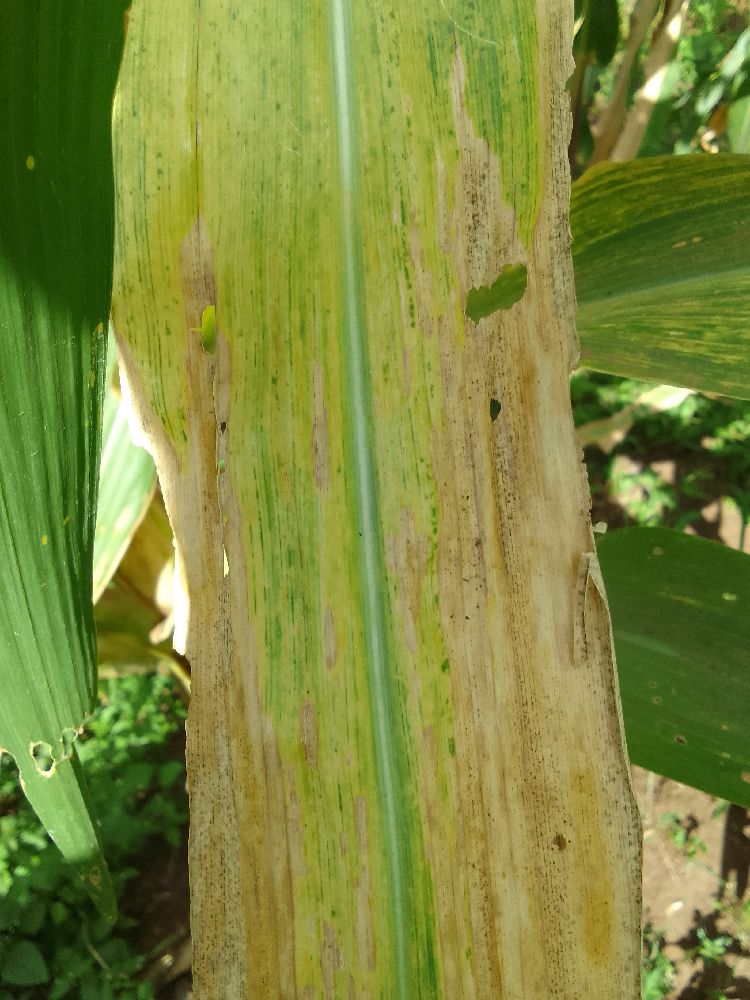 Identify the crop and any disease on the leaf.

maize, maize lethal necrosis
